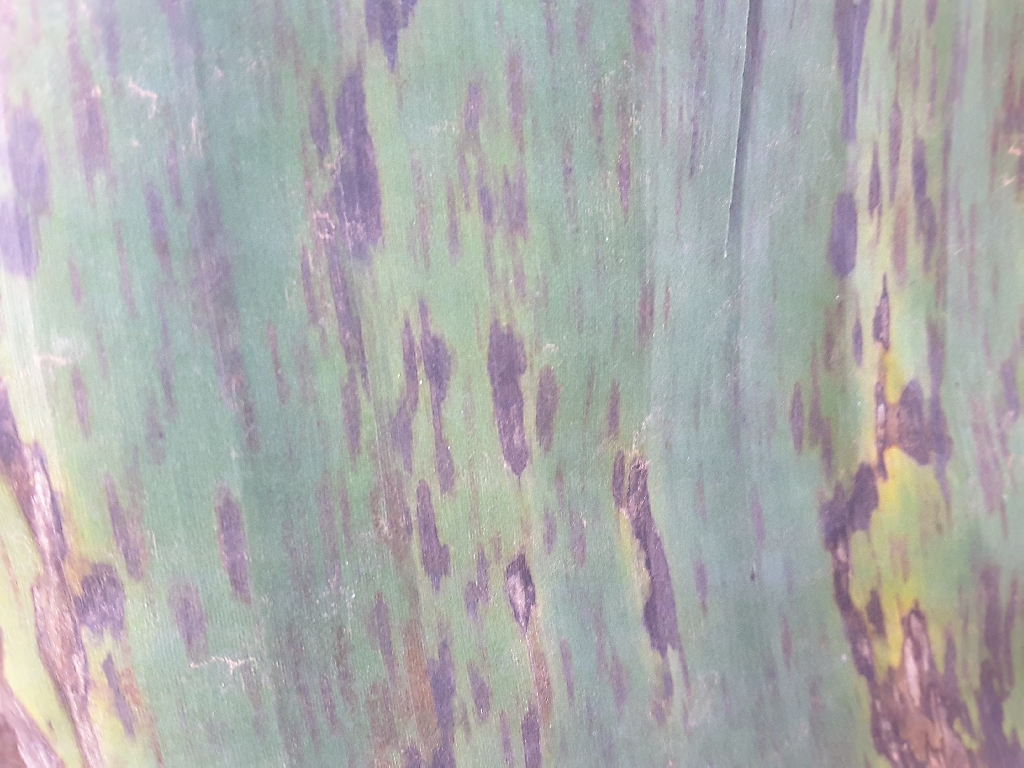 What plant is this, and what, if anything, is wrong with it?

banana, black sigatoka
